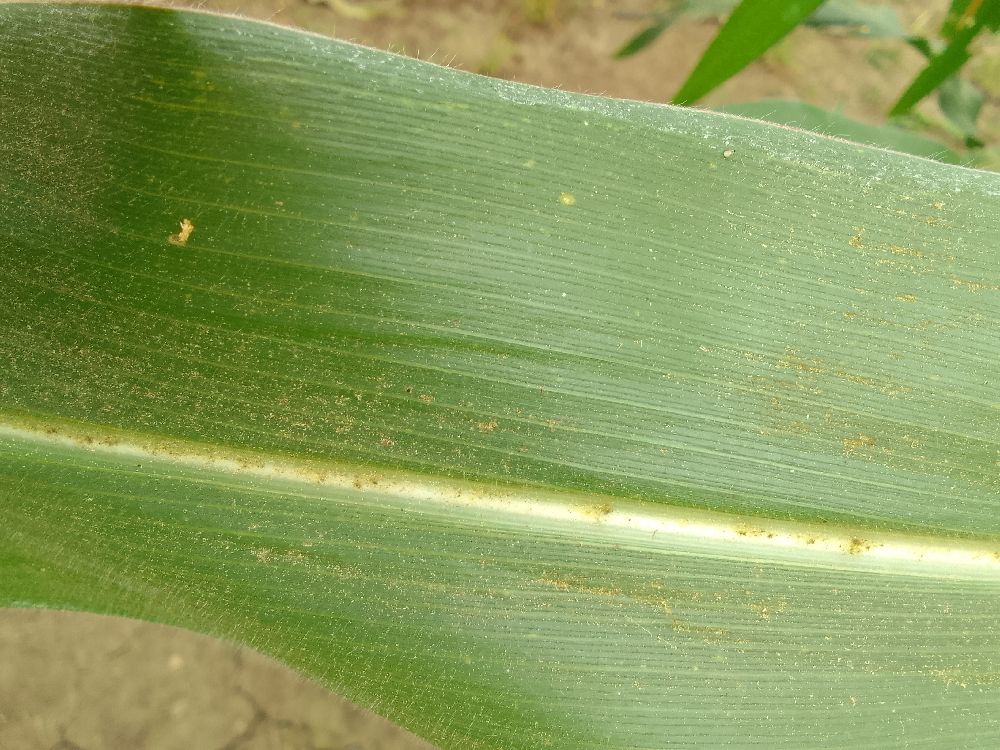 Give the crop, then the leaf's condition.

maize, healthy
